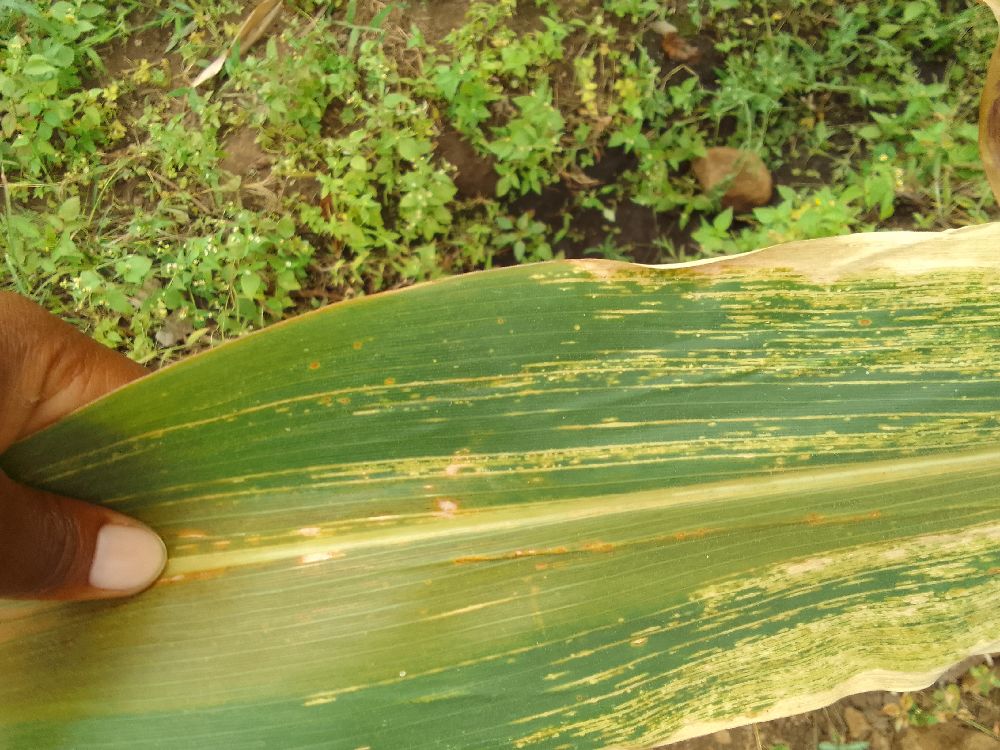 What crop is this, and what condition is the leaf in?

maize, maize lethal necrosis
